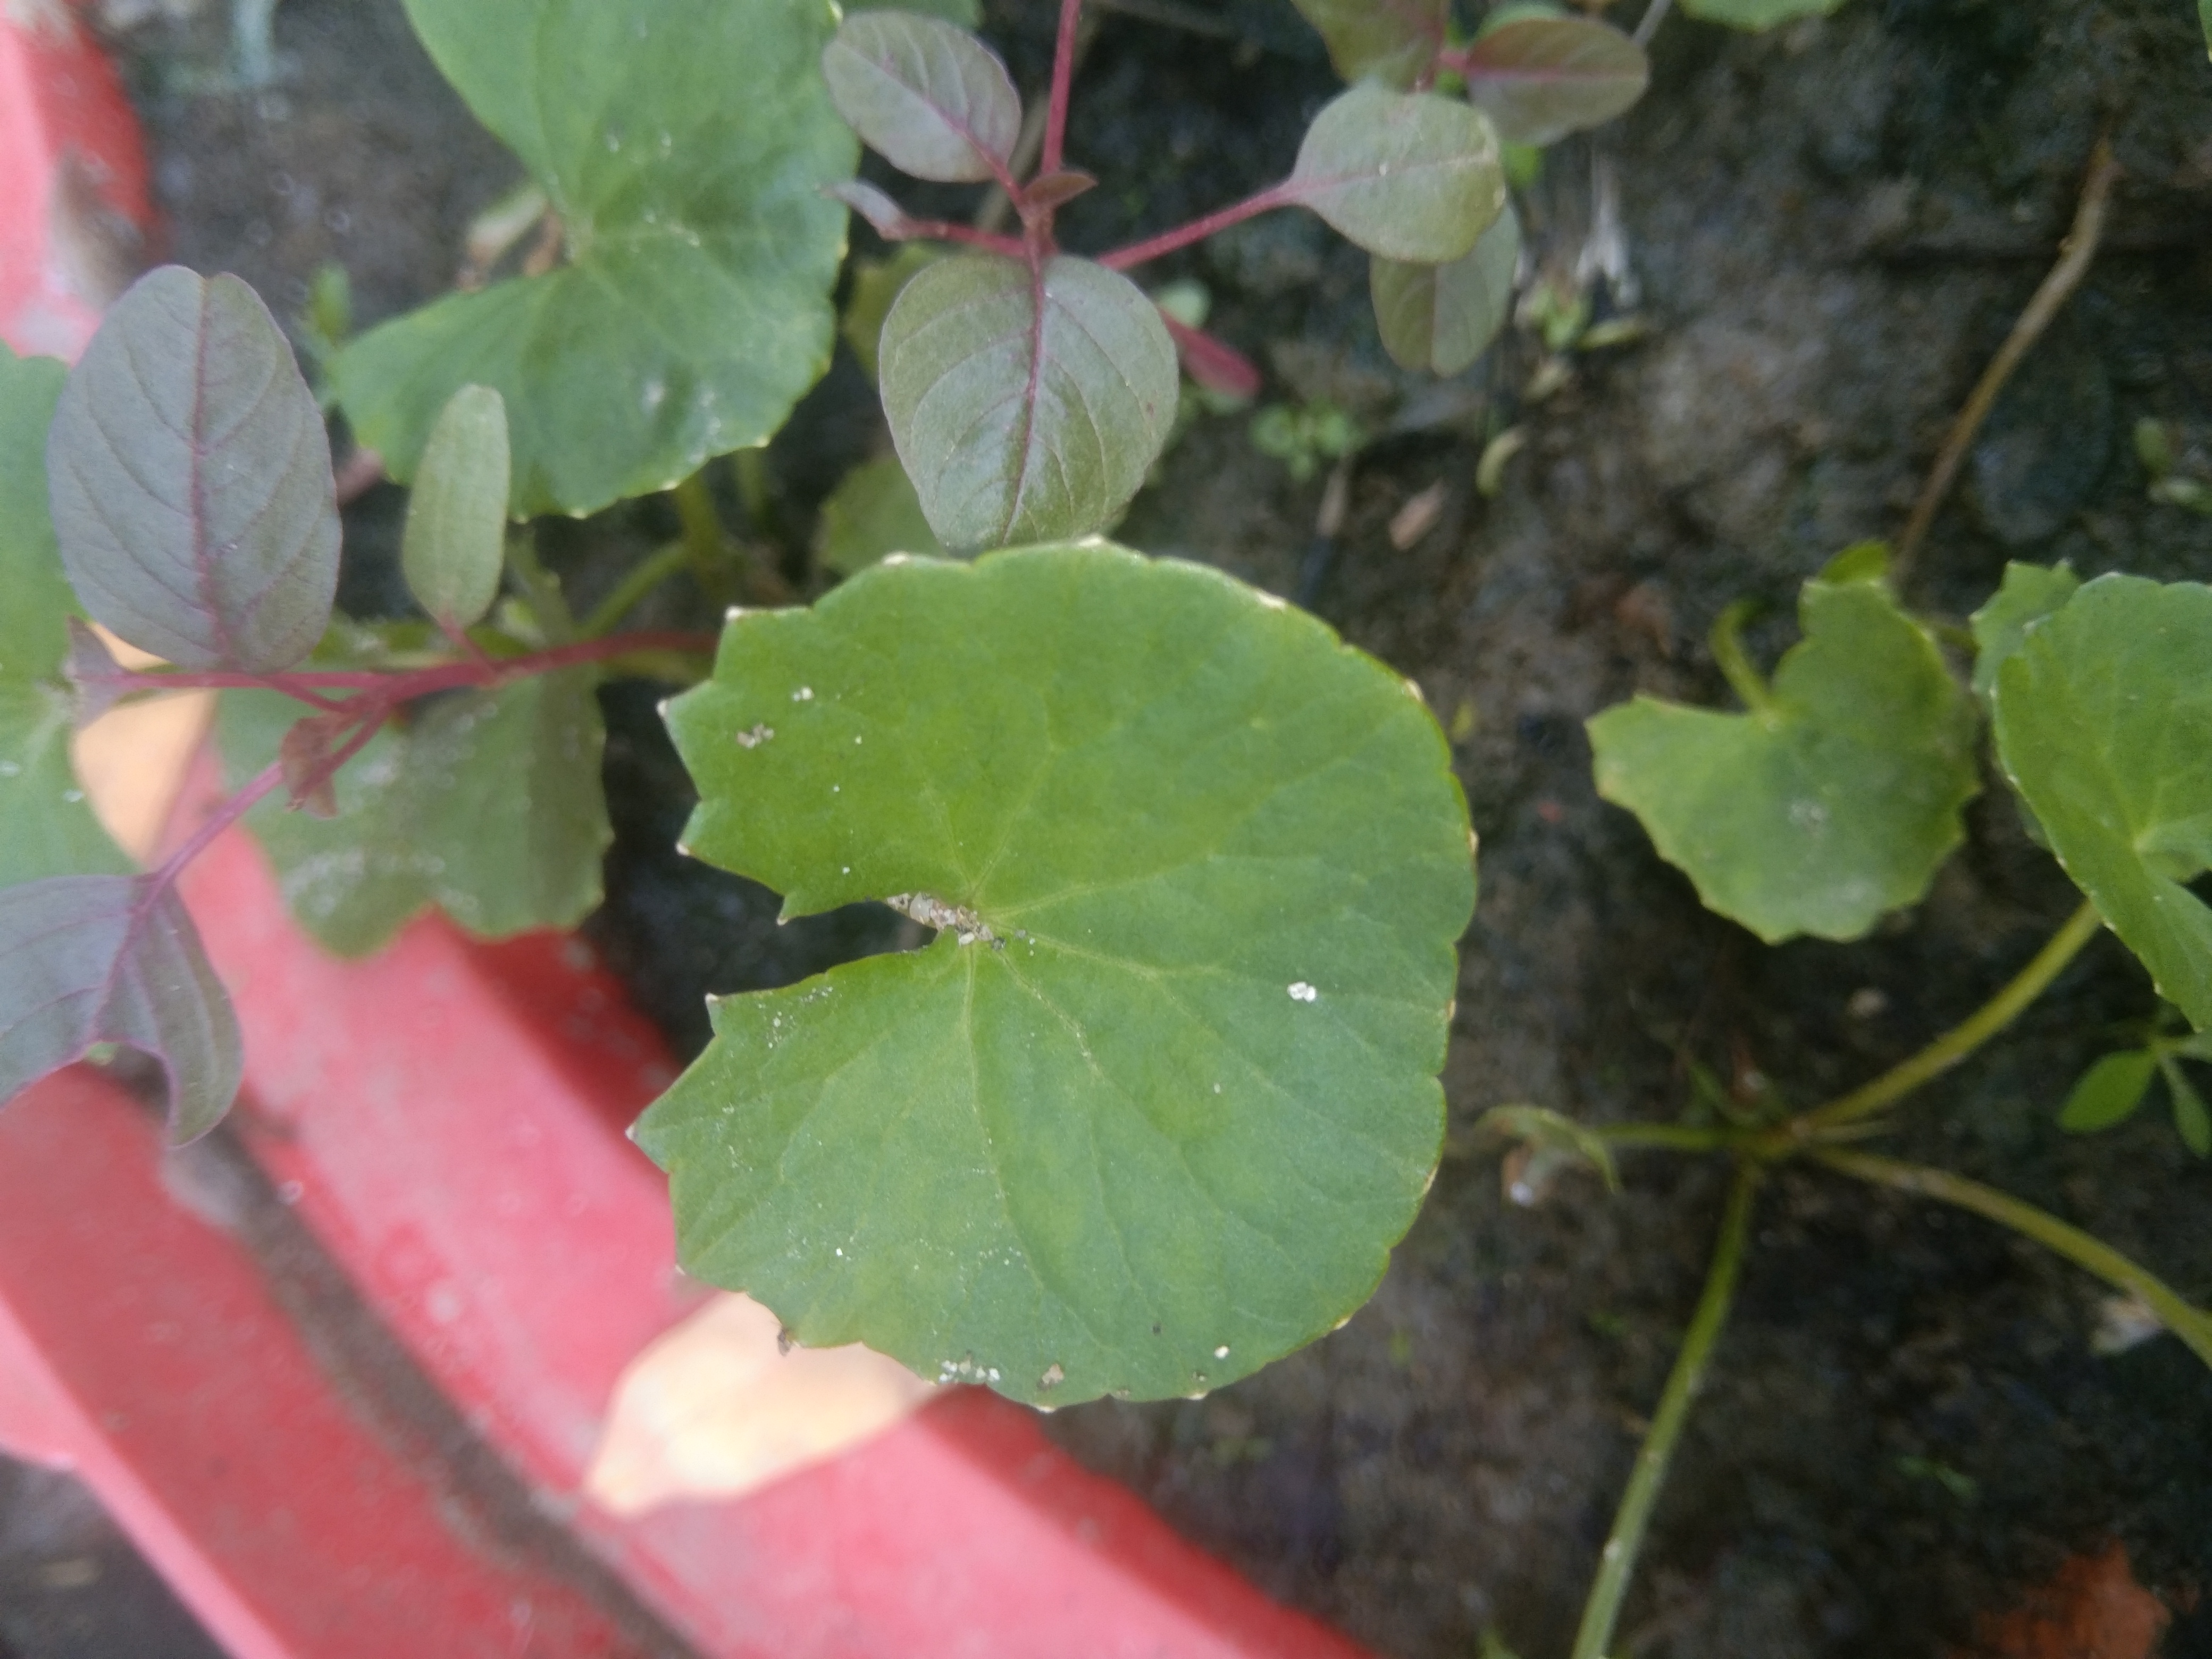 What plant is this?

thankuni
